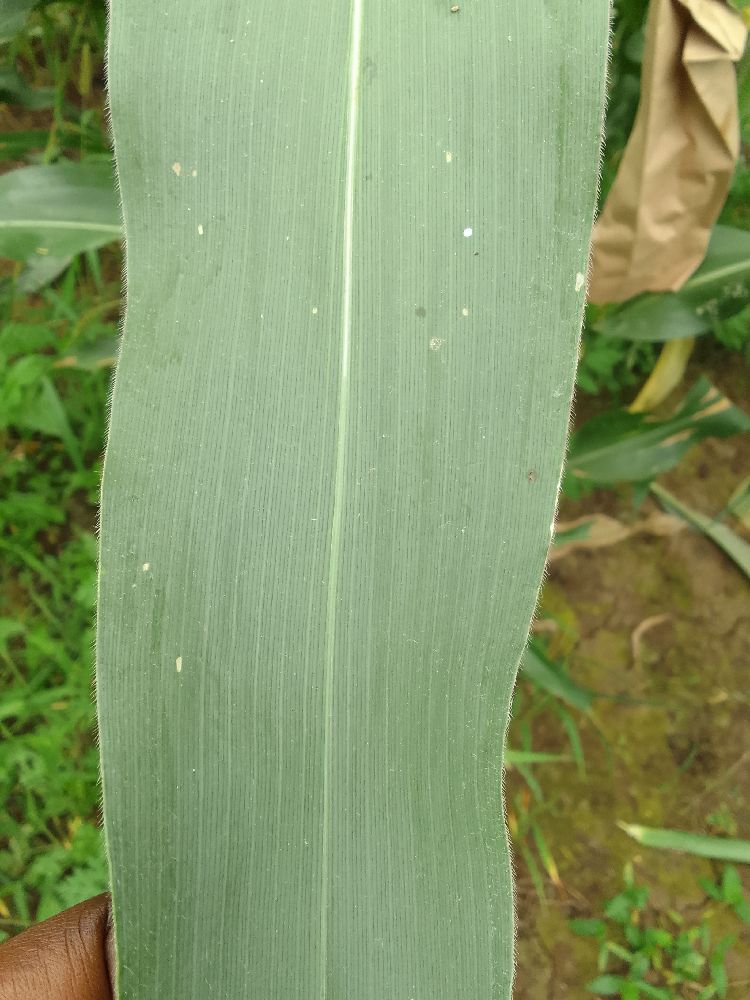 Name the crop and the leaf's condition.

maize, healthy
